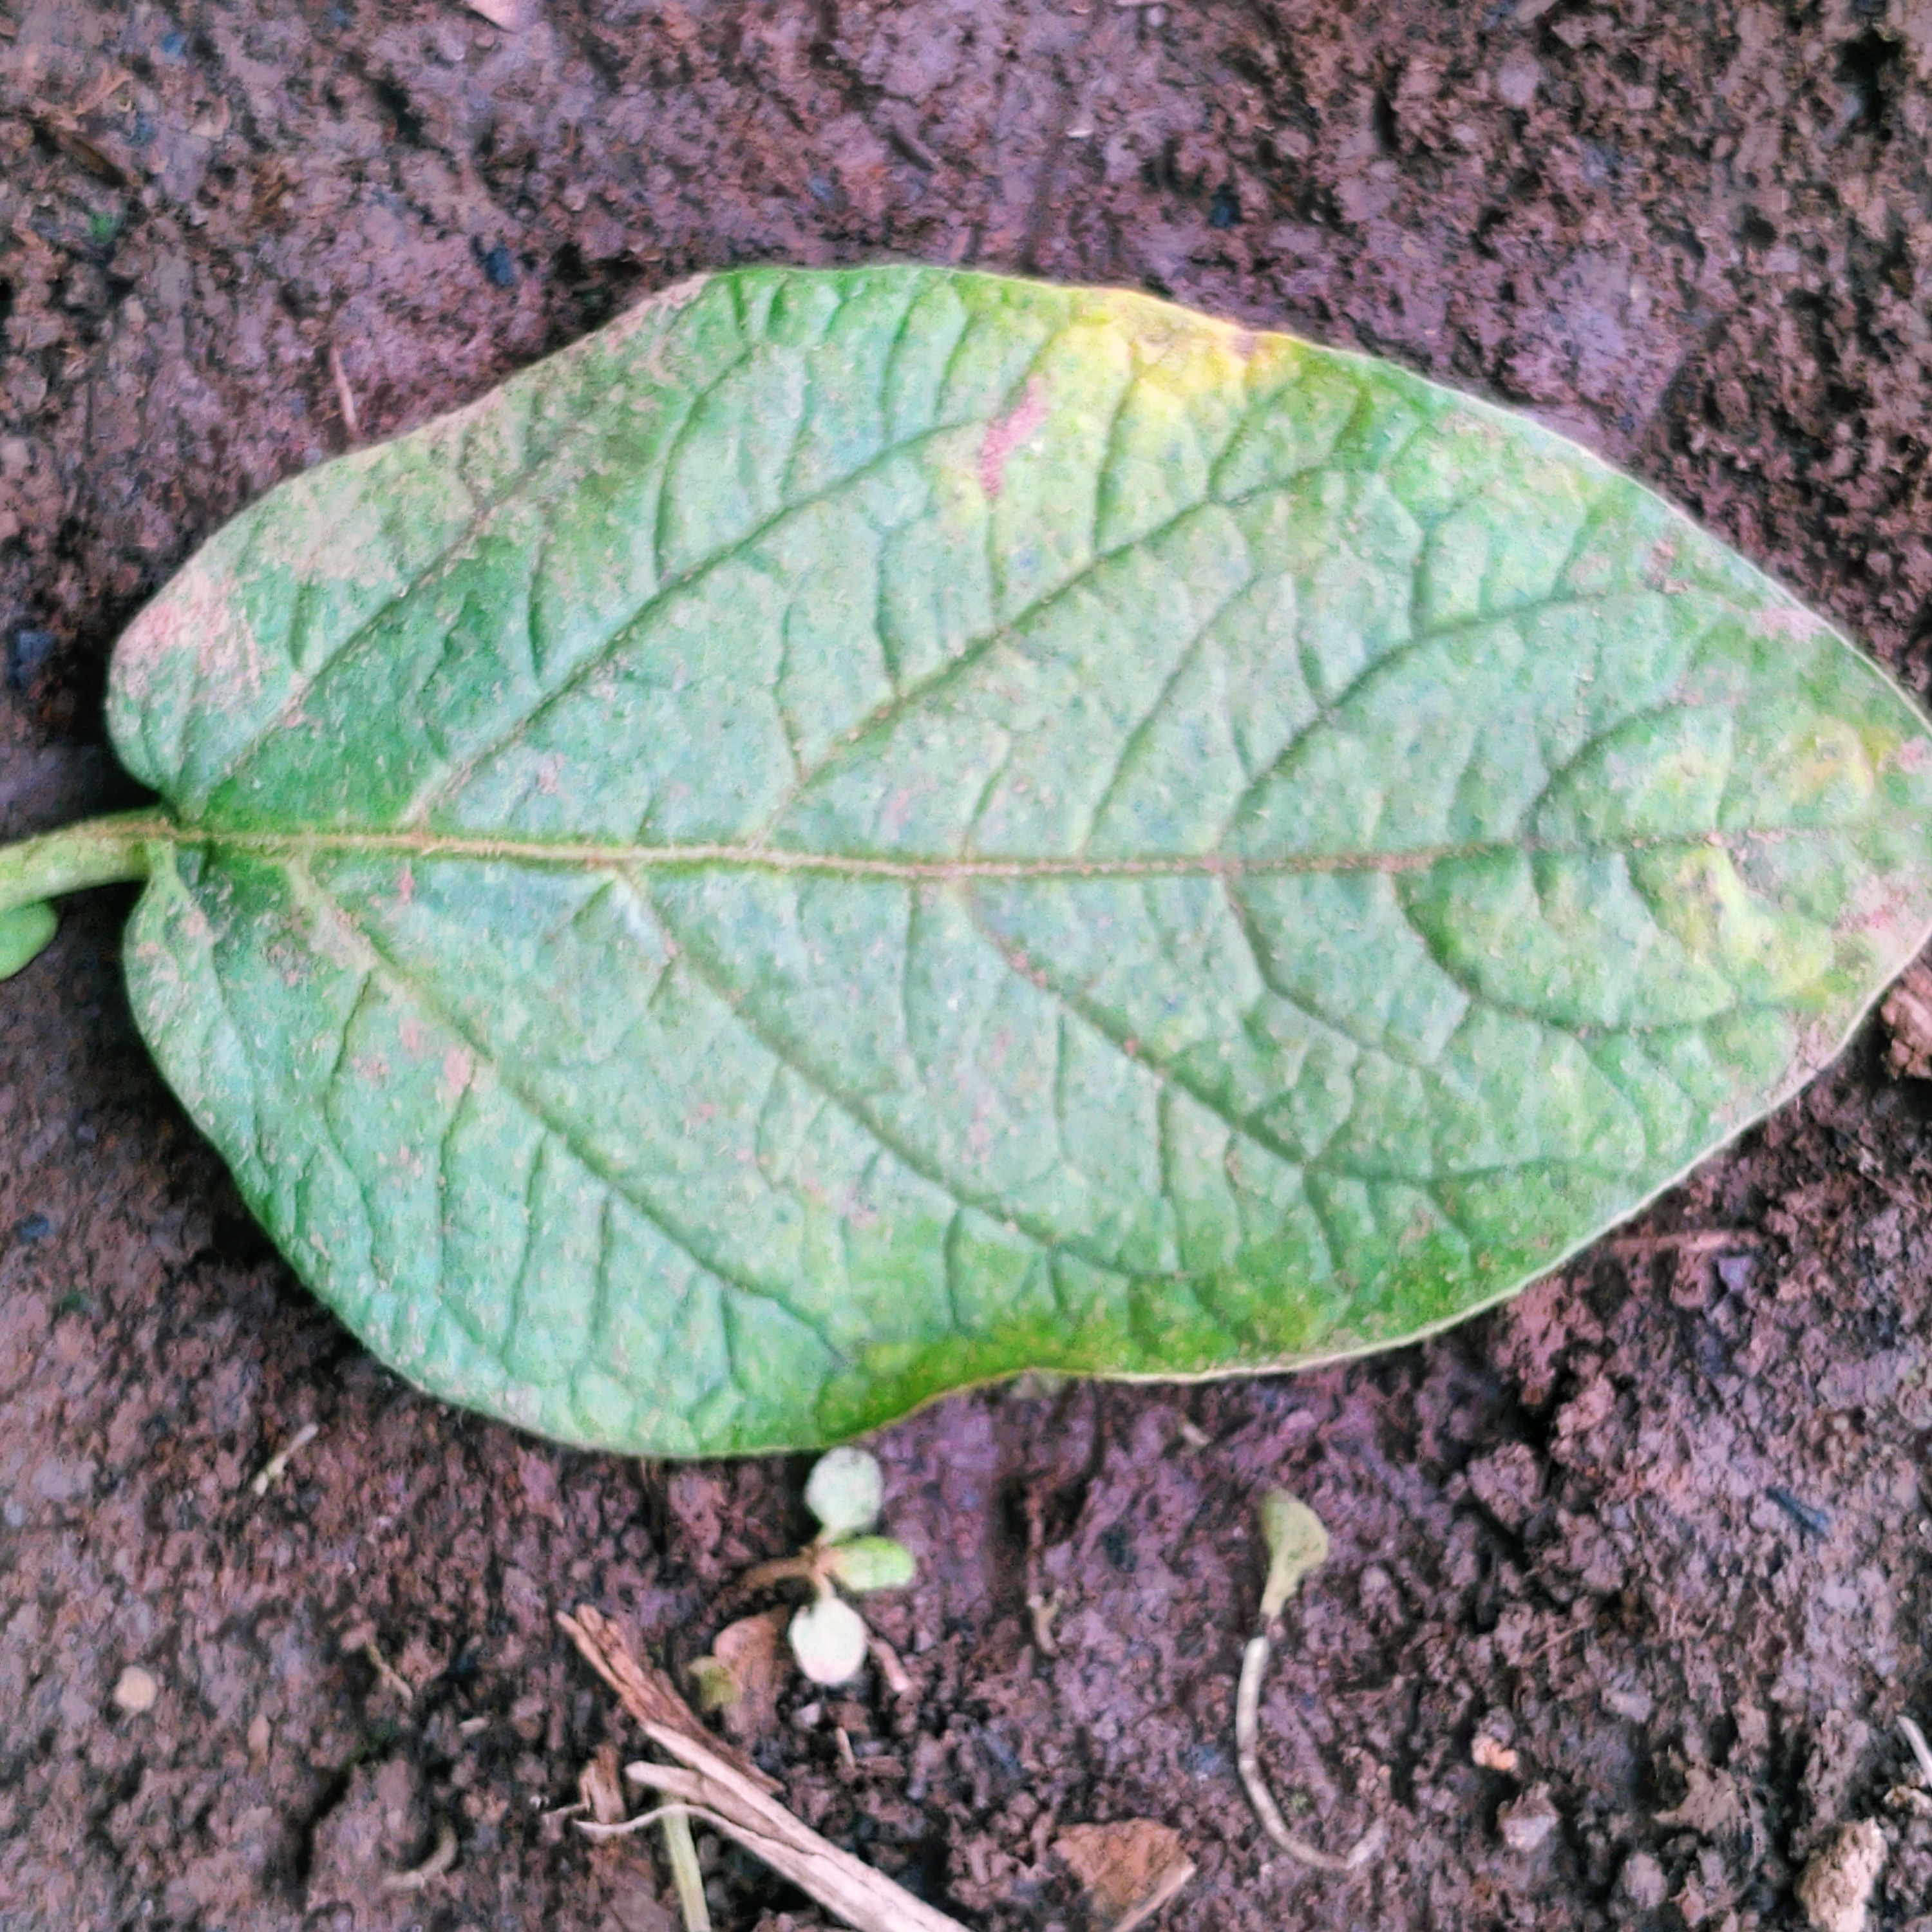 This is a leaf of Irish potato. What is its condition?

late blight
